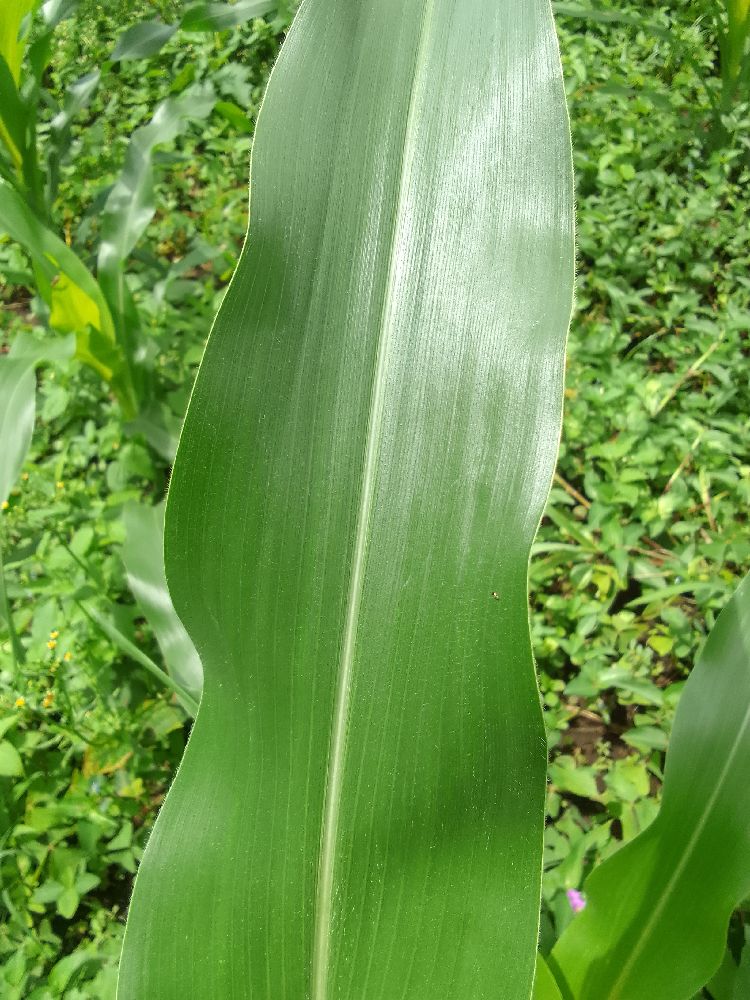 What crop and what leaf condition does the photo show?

maize, healthy
